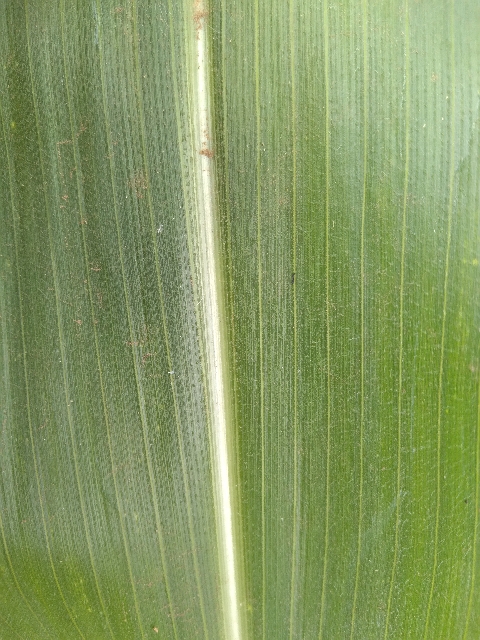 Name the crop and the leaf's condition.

maize, healthy
